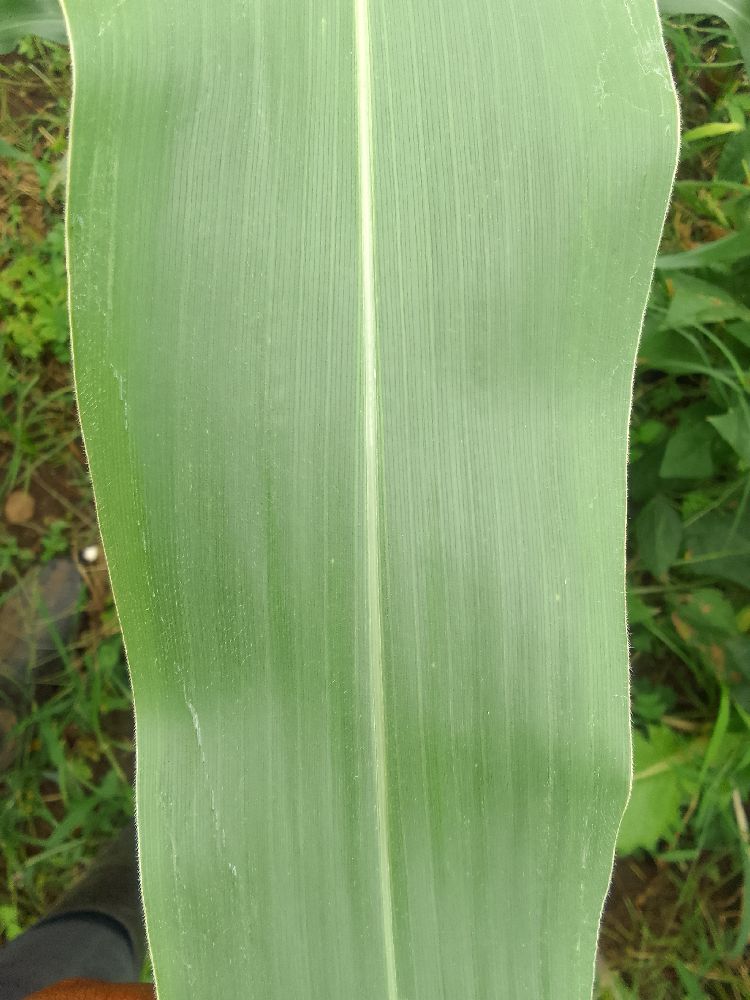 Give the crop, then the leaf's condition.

maize, healthy
